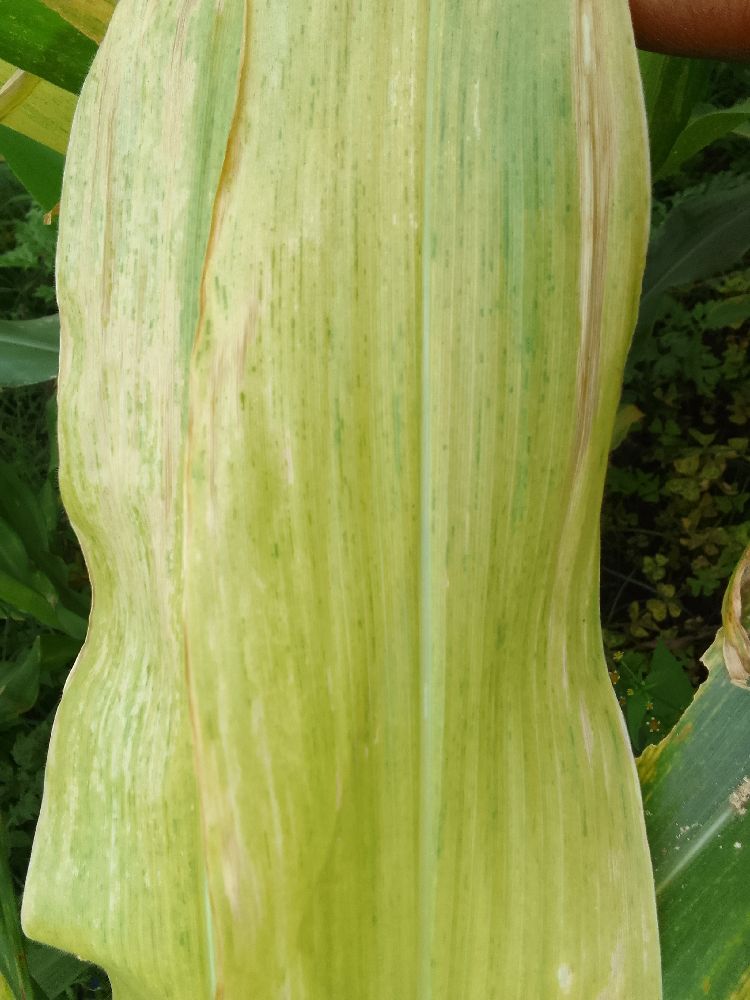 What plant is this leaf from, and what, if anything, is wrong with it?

maize, maize lethal necrosis
